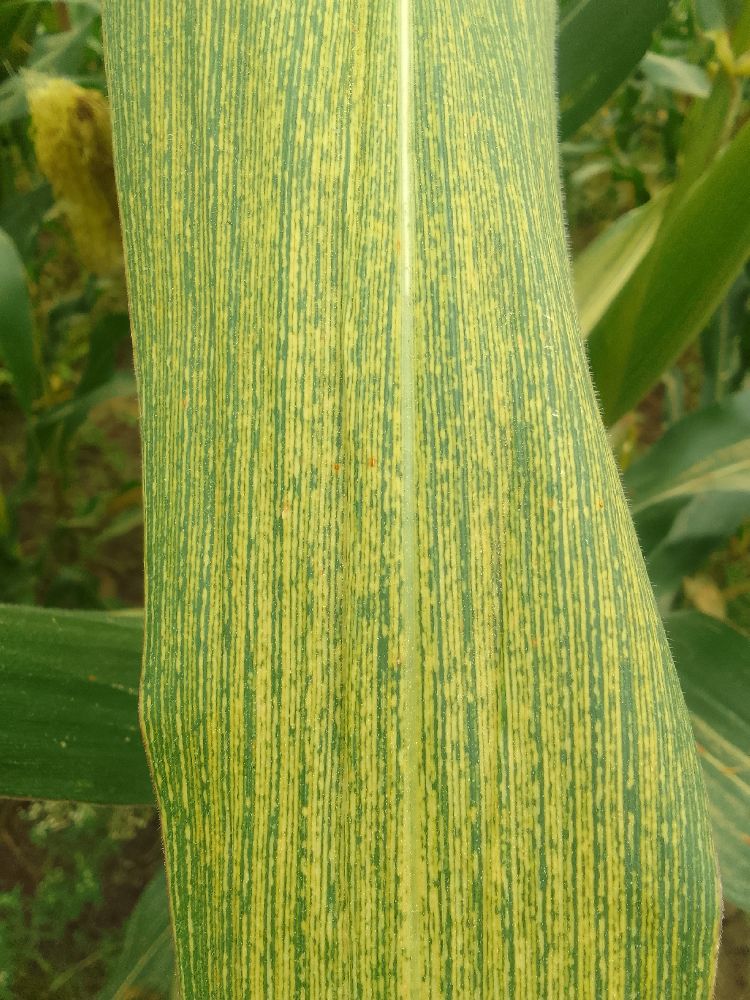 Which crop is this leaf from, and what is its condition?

maize, maize streak virus
